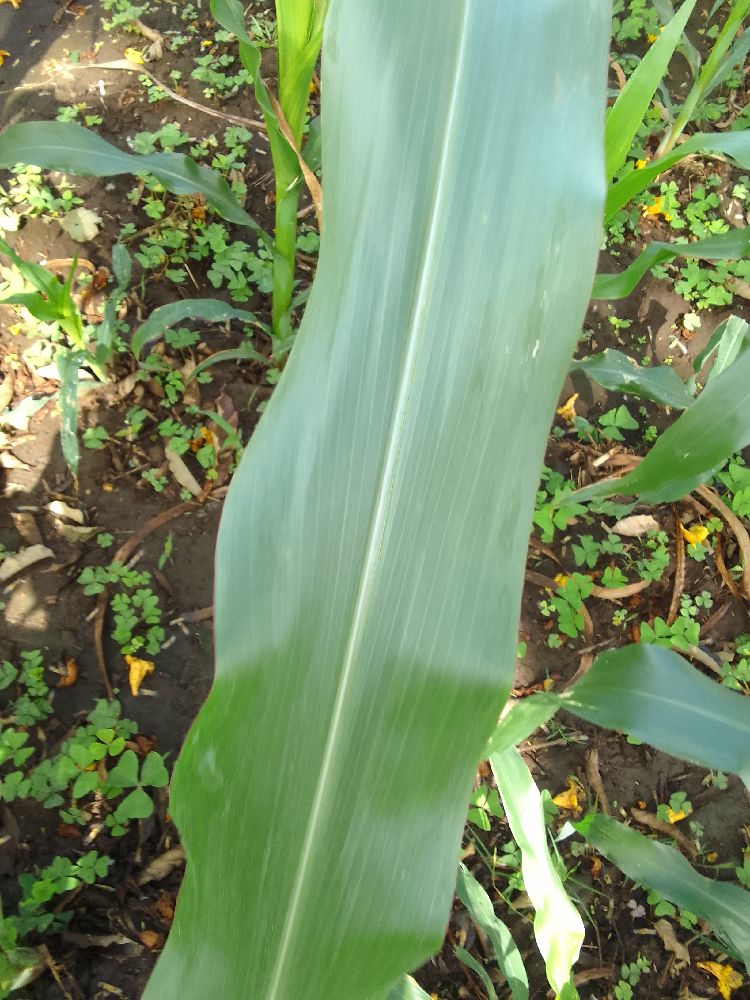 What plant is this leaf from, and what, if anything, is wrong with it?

maize, healthy
